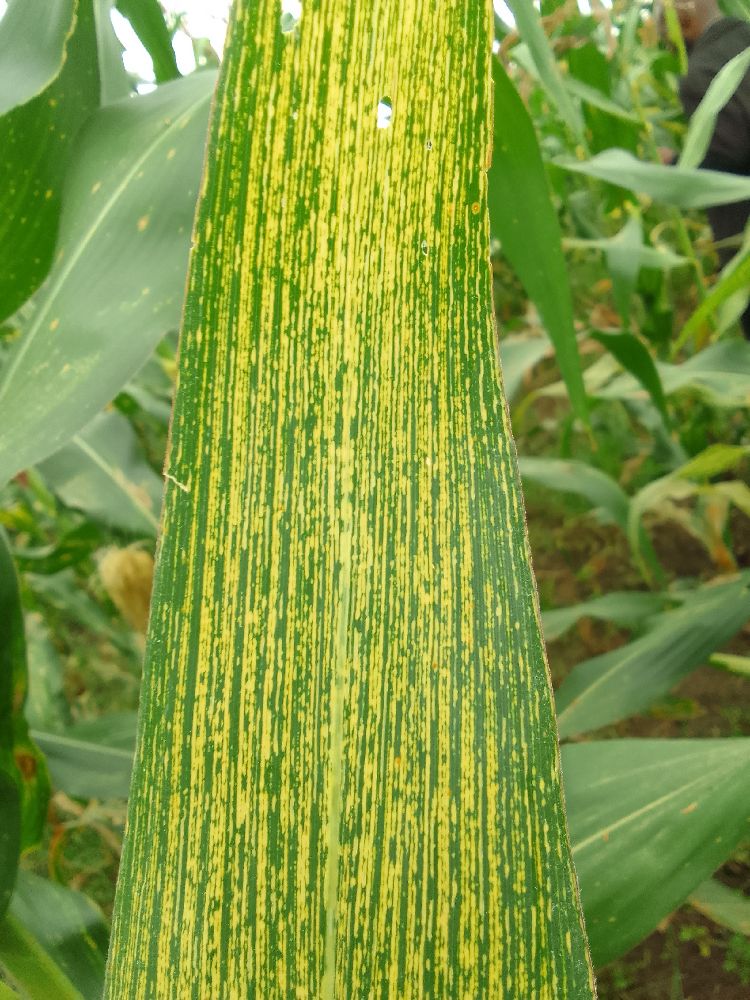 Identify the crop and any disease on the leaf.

maize, maize streak virus
